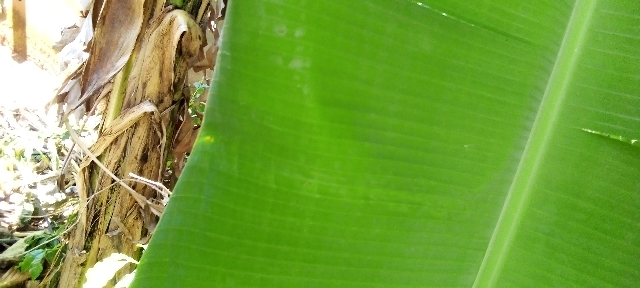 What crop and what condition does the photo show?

banana, healthy
